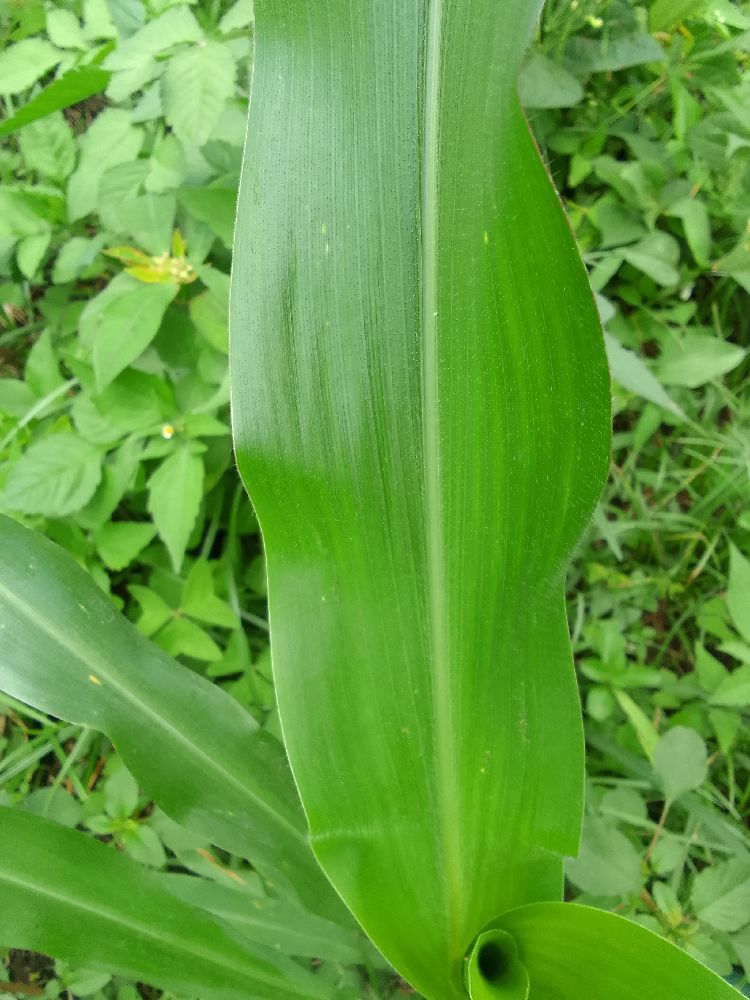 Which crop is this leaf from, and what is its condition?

maize, healthy
